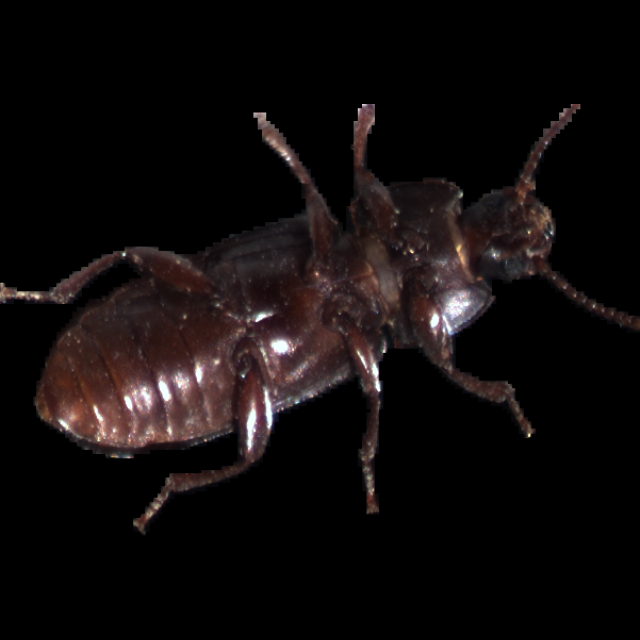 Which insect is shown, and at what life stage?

mealworm beetle
